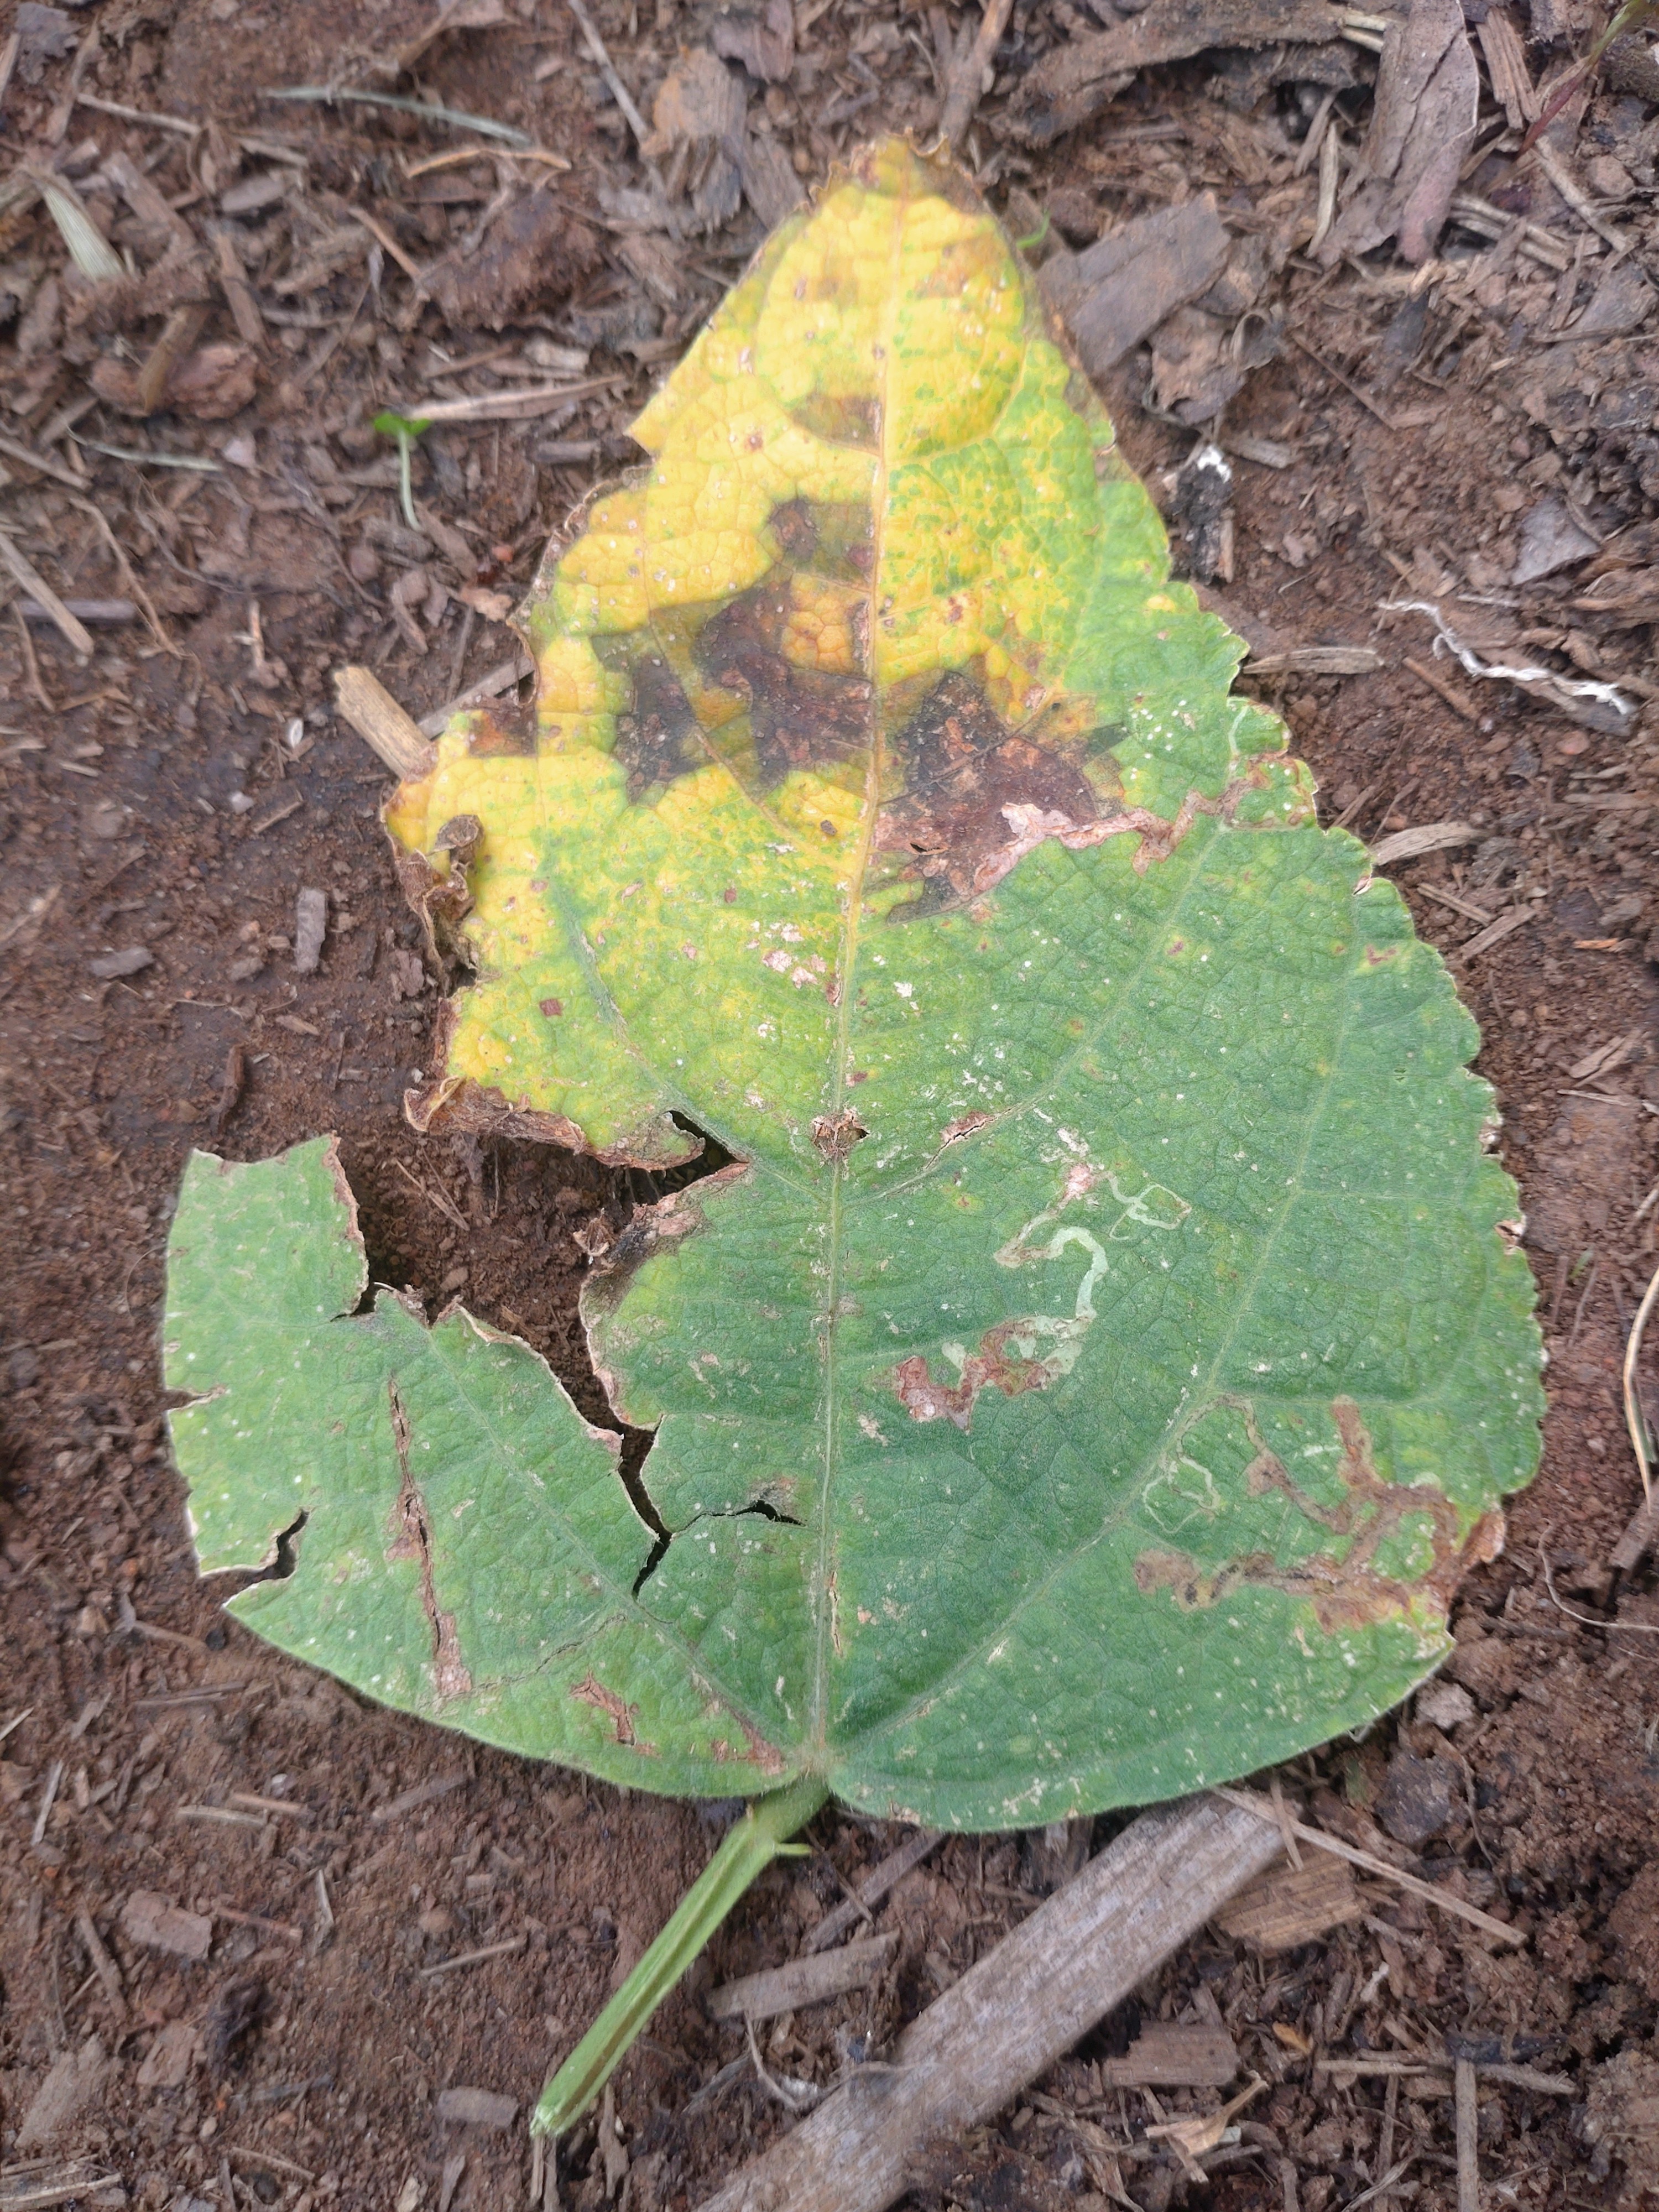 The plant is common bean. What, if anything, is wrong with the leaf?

rust
